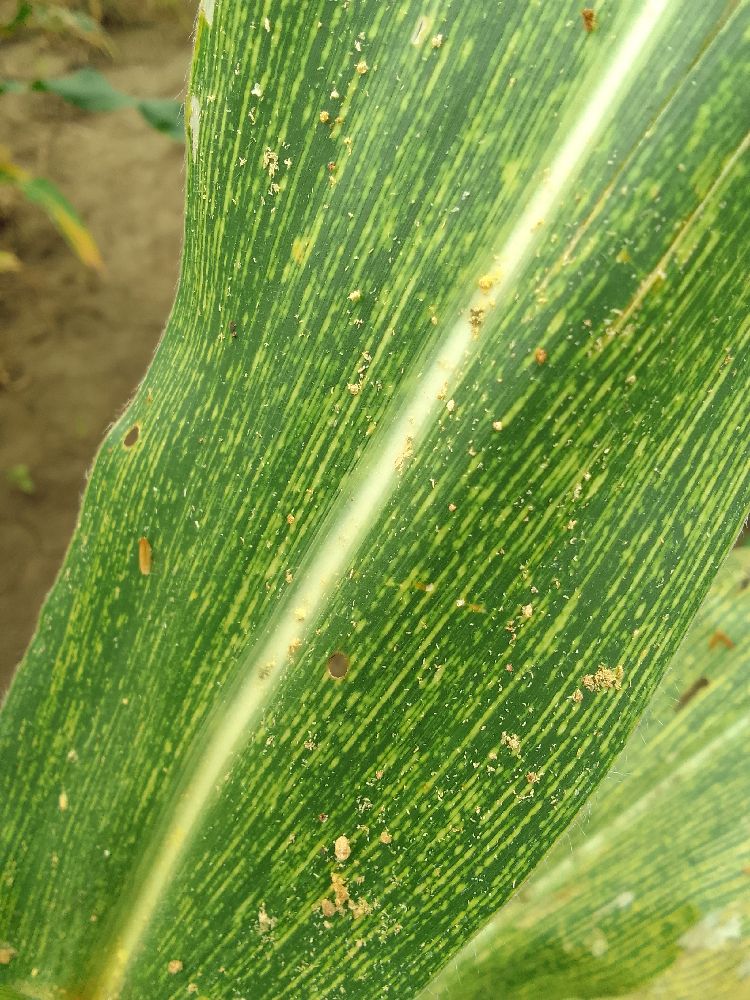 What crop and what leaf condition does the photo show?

maize, maize streak virus
